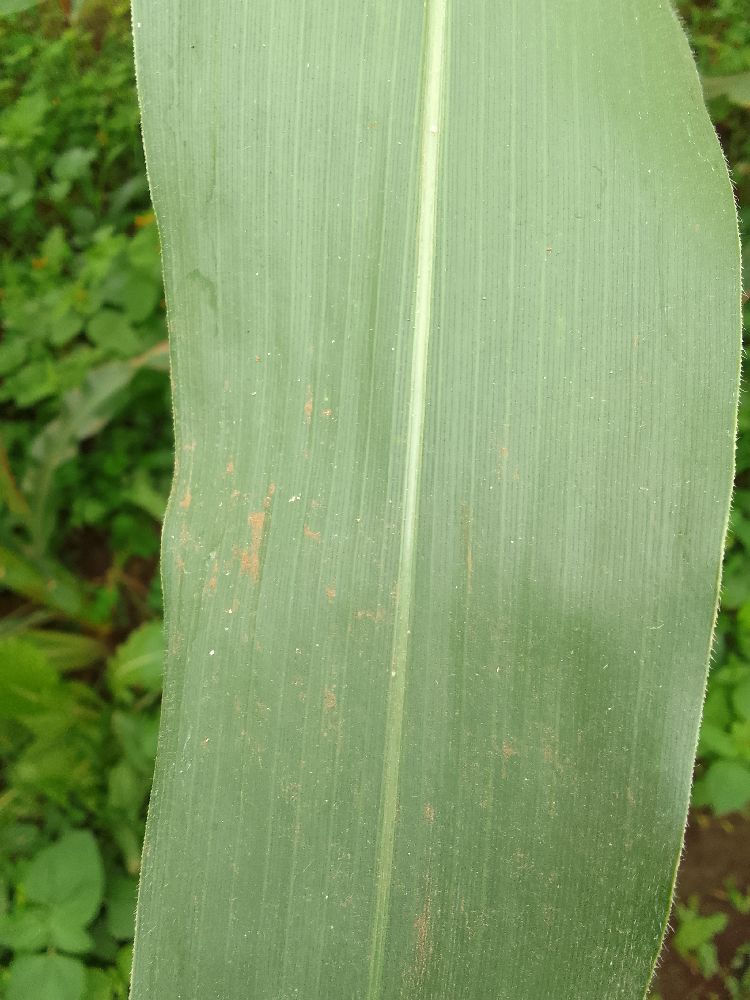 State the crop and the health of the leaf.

maize, healthy
